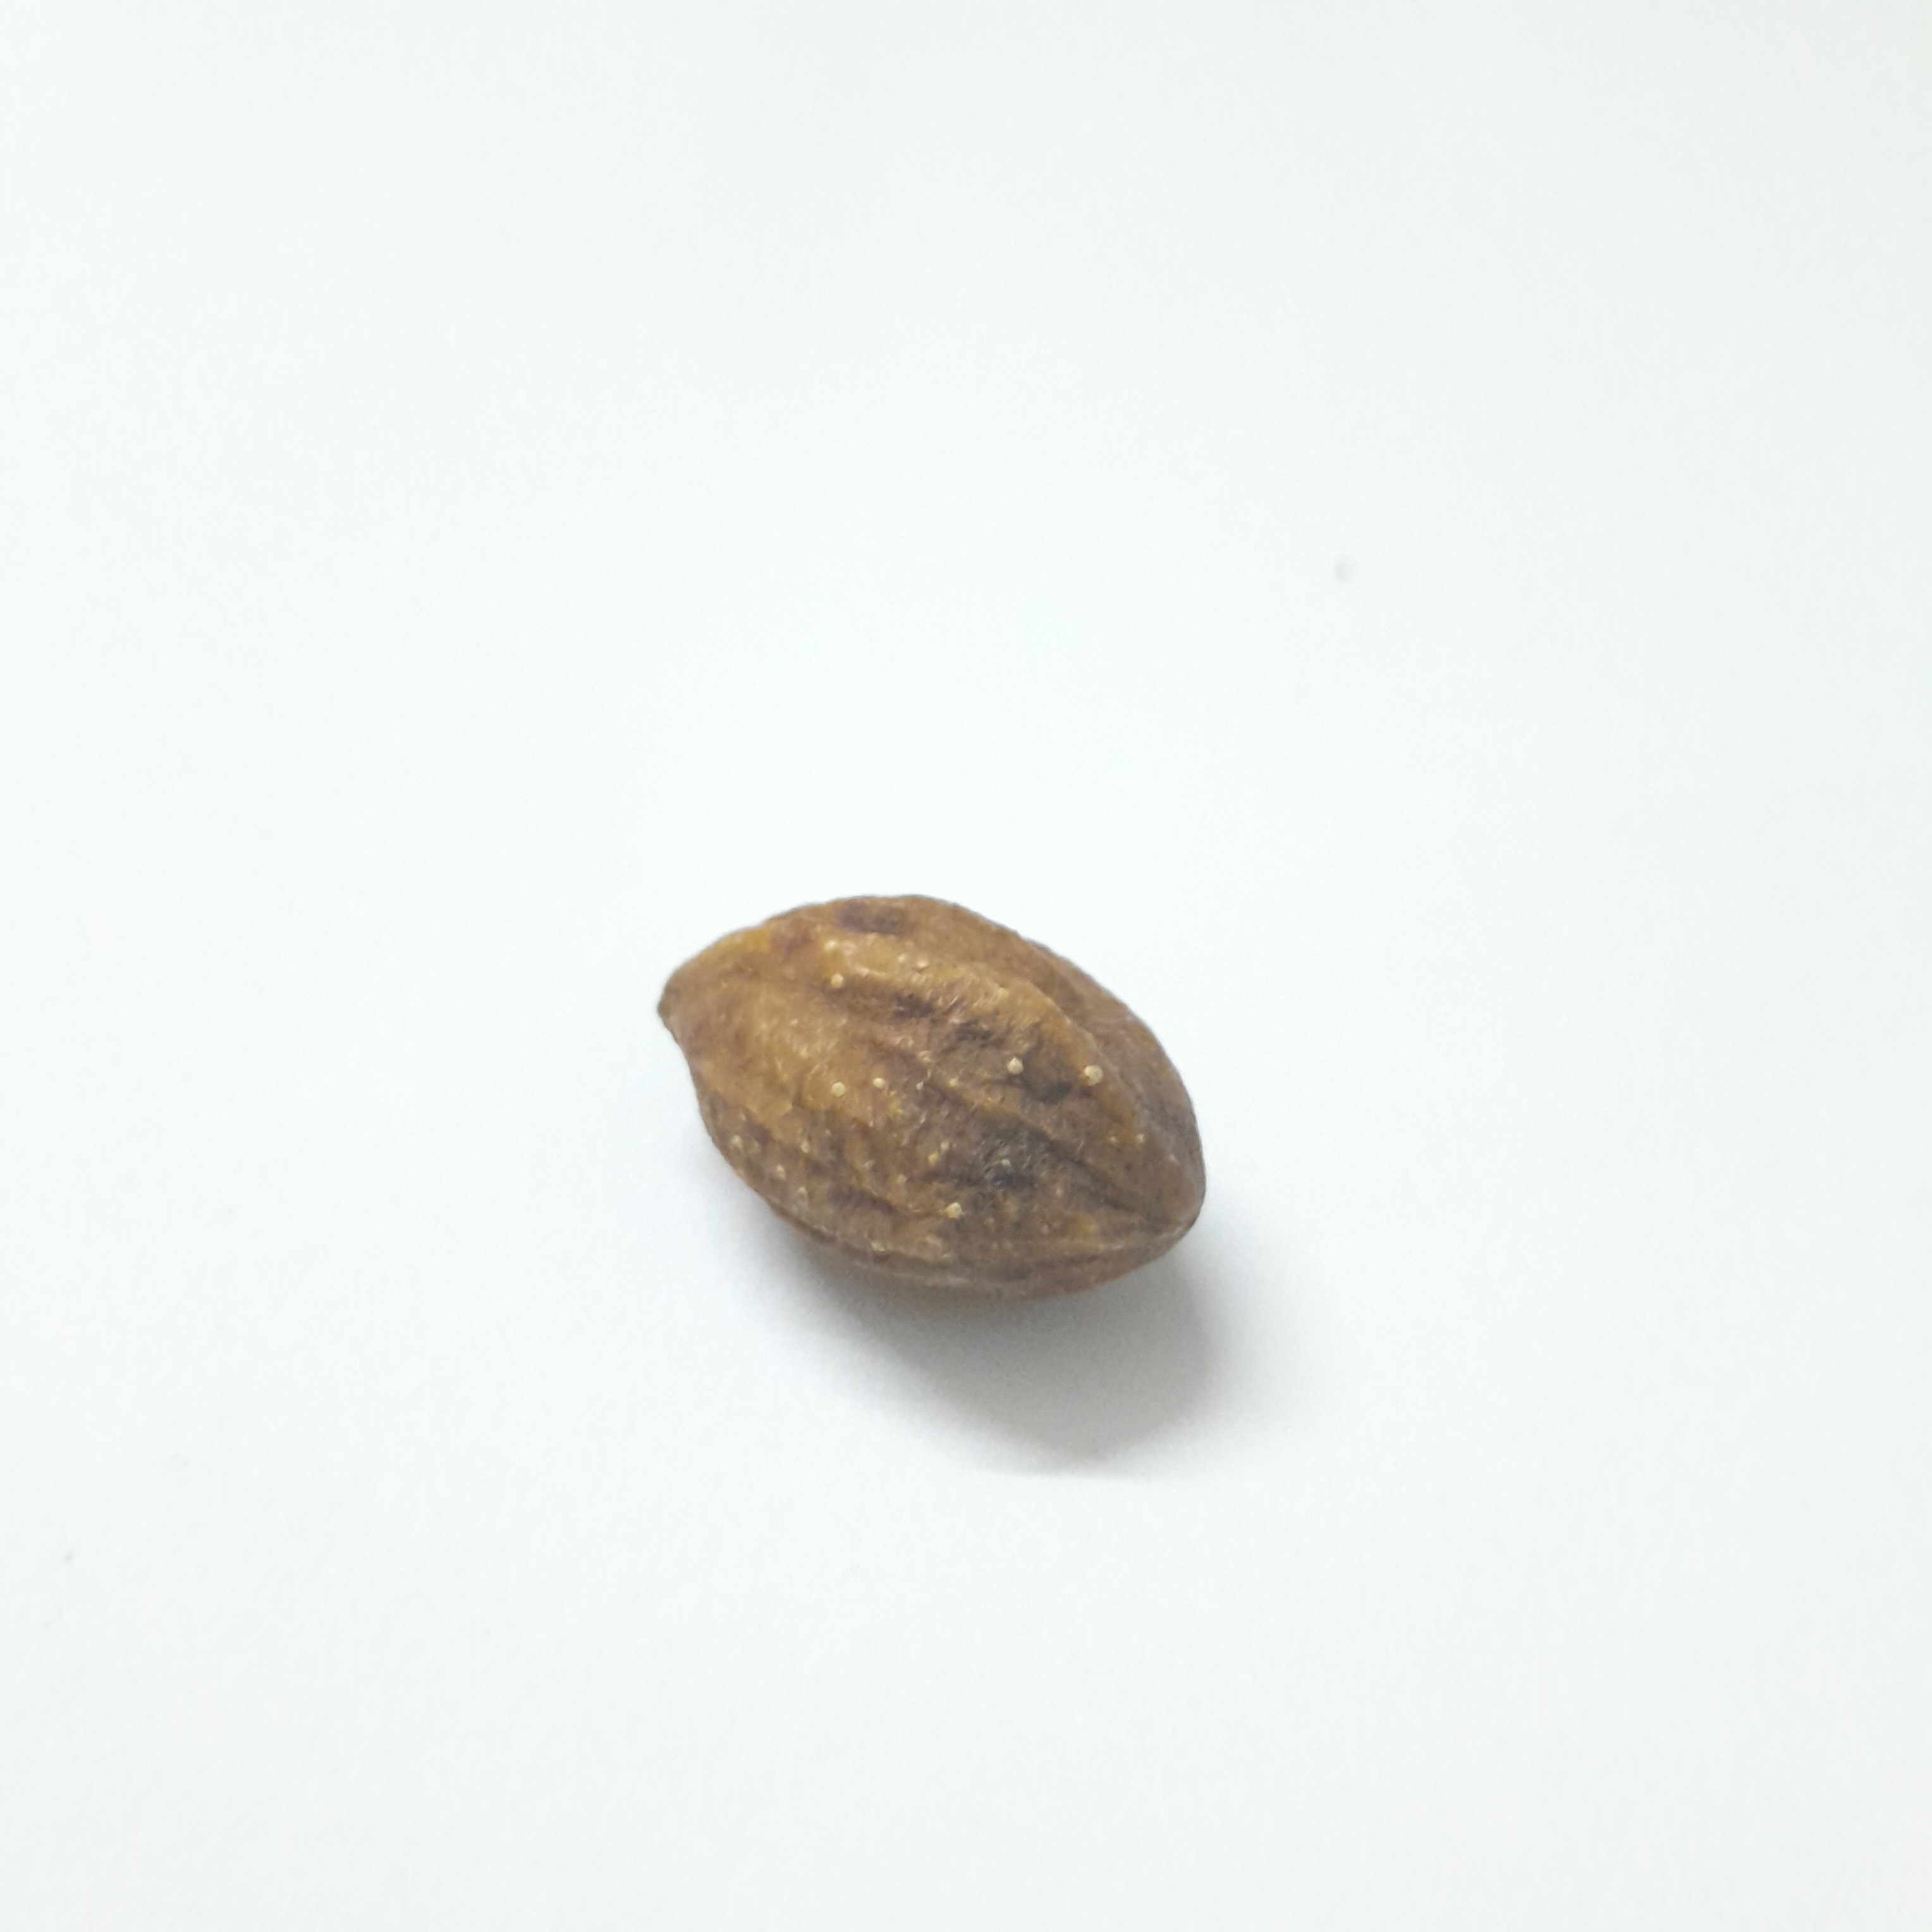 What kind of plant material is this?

hirdaa
